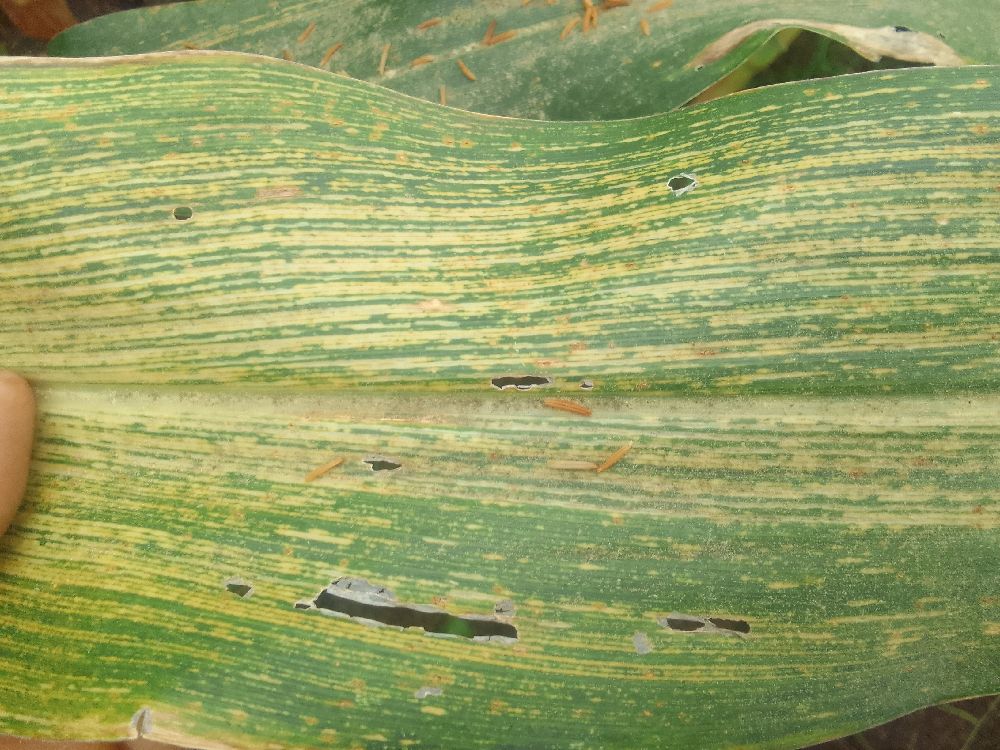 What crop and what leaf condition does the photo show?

maize, maize streak virus
